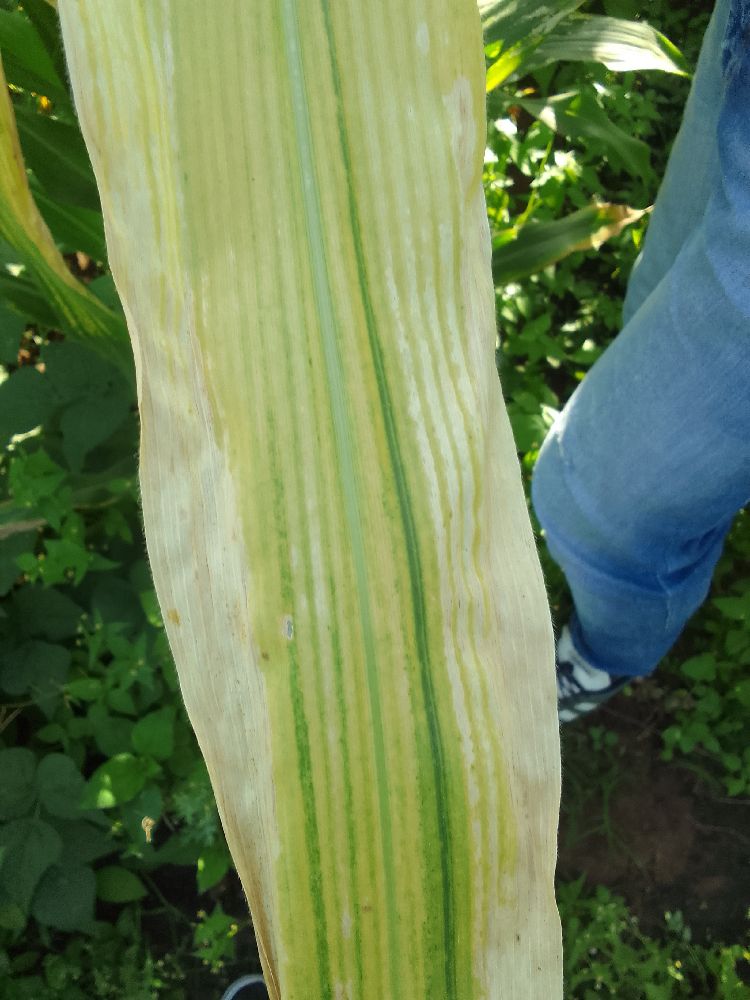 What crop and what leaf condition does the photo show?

maize, maize lethal necrosis
